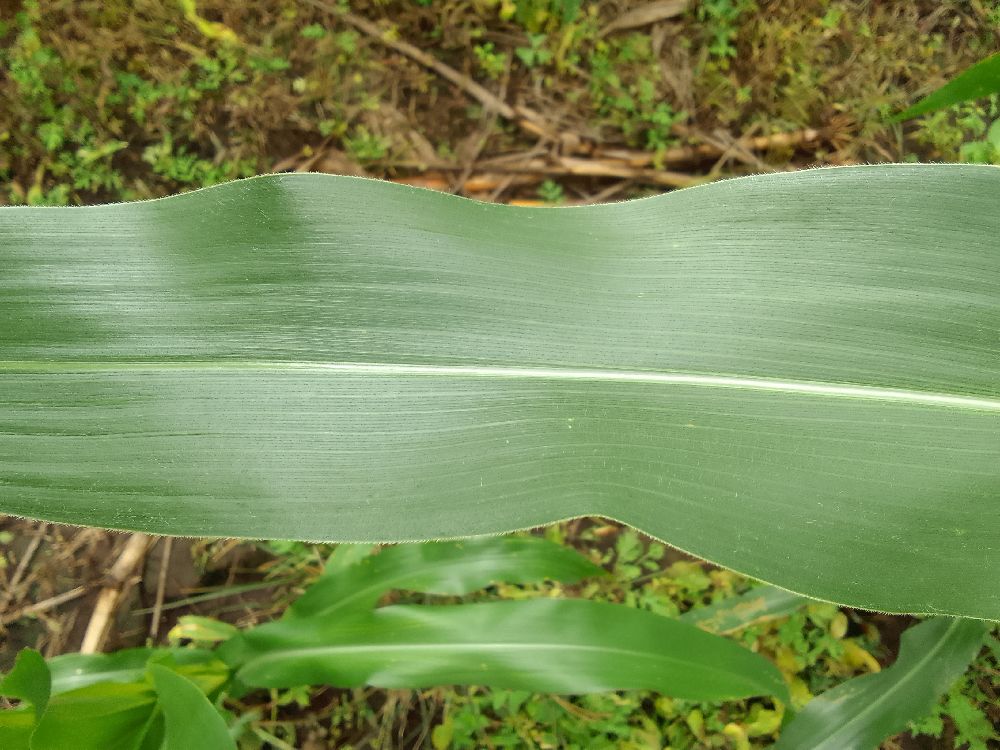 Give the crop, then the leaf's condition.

maize, healthy
